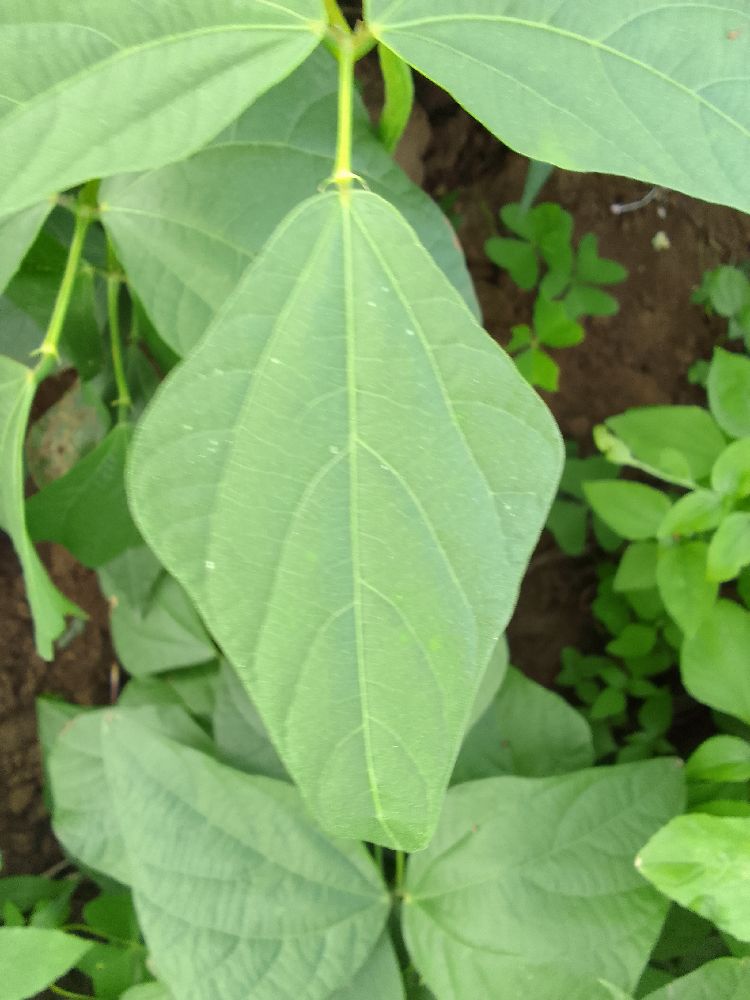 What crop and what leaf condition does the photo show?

common bean, healthy
